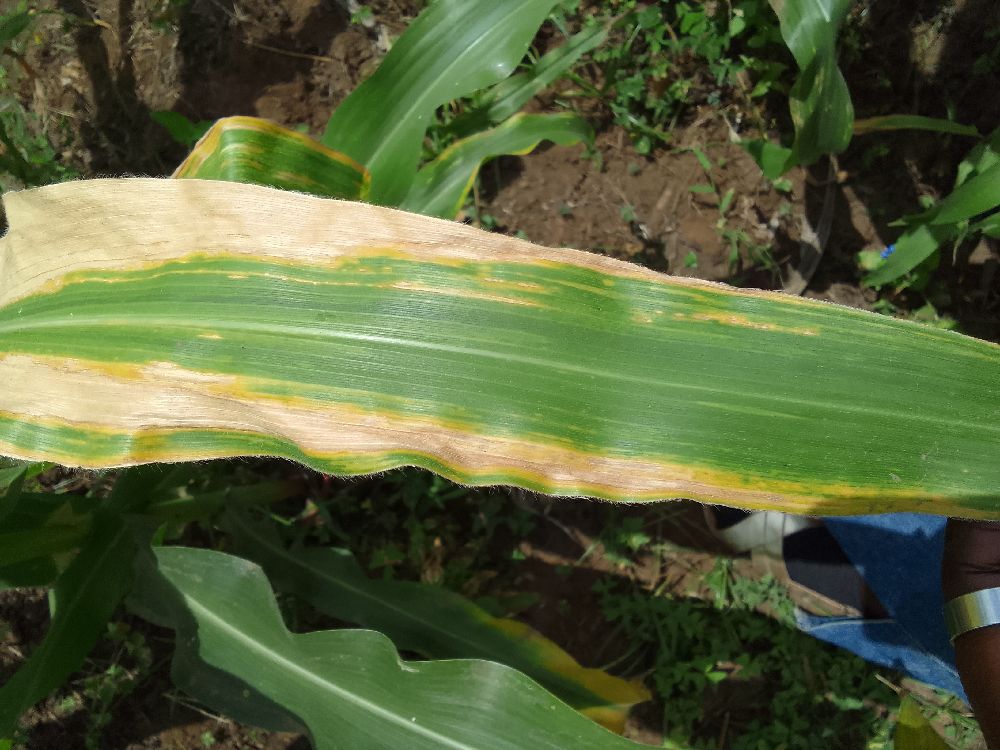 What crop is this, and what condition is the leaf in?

maize, maize lethal necrosis
